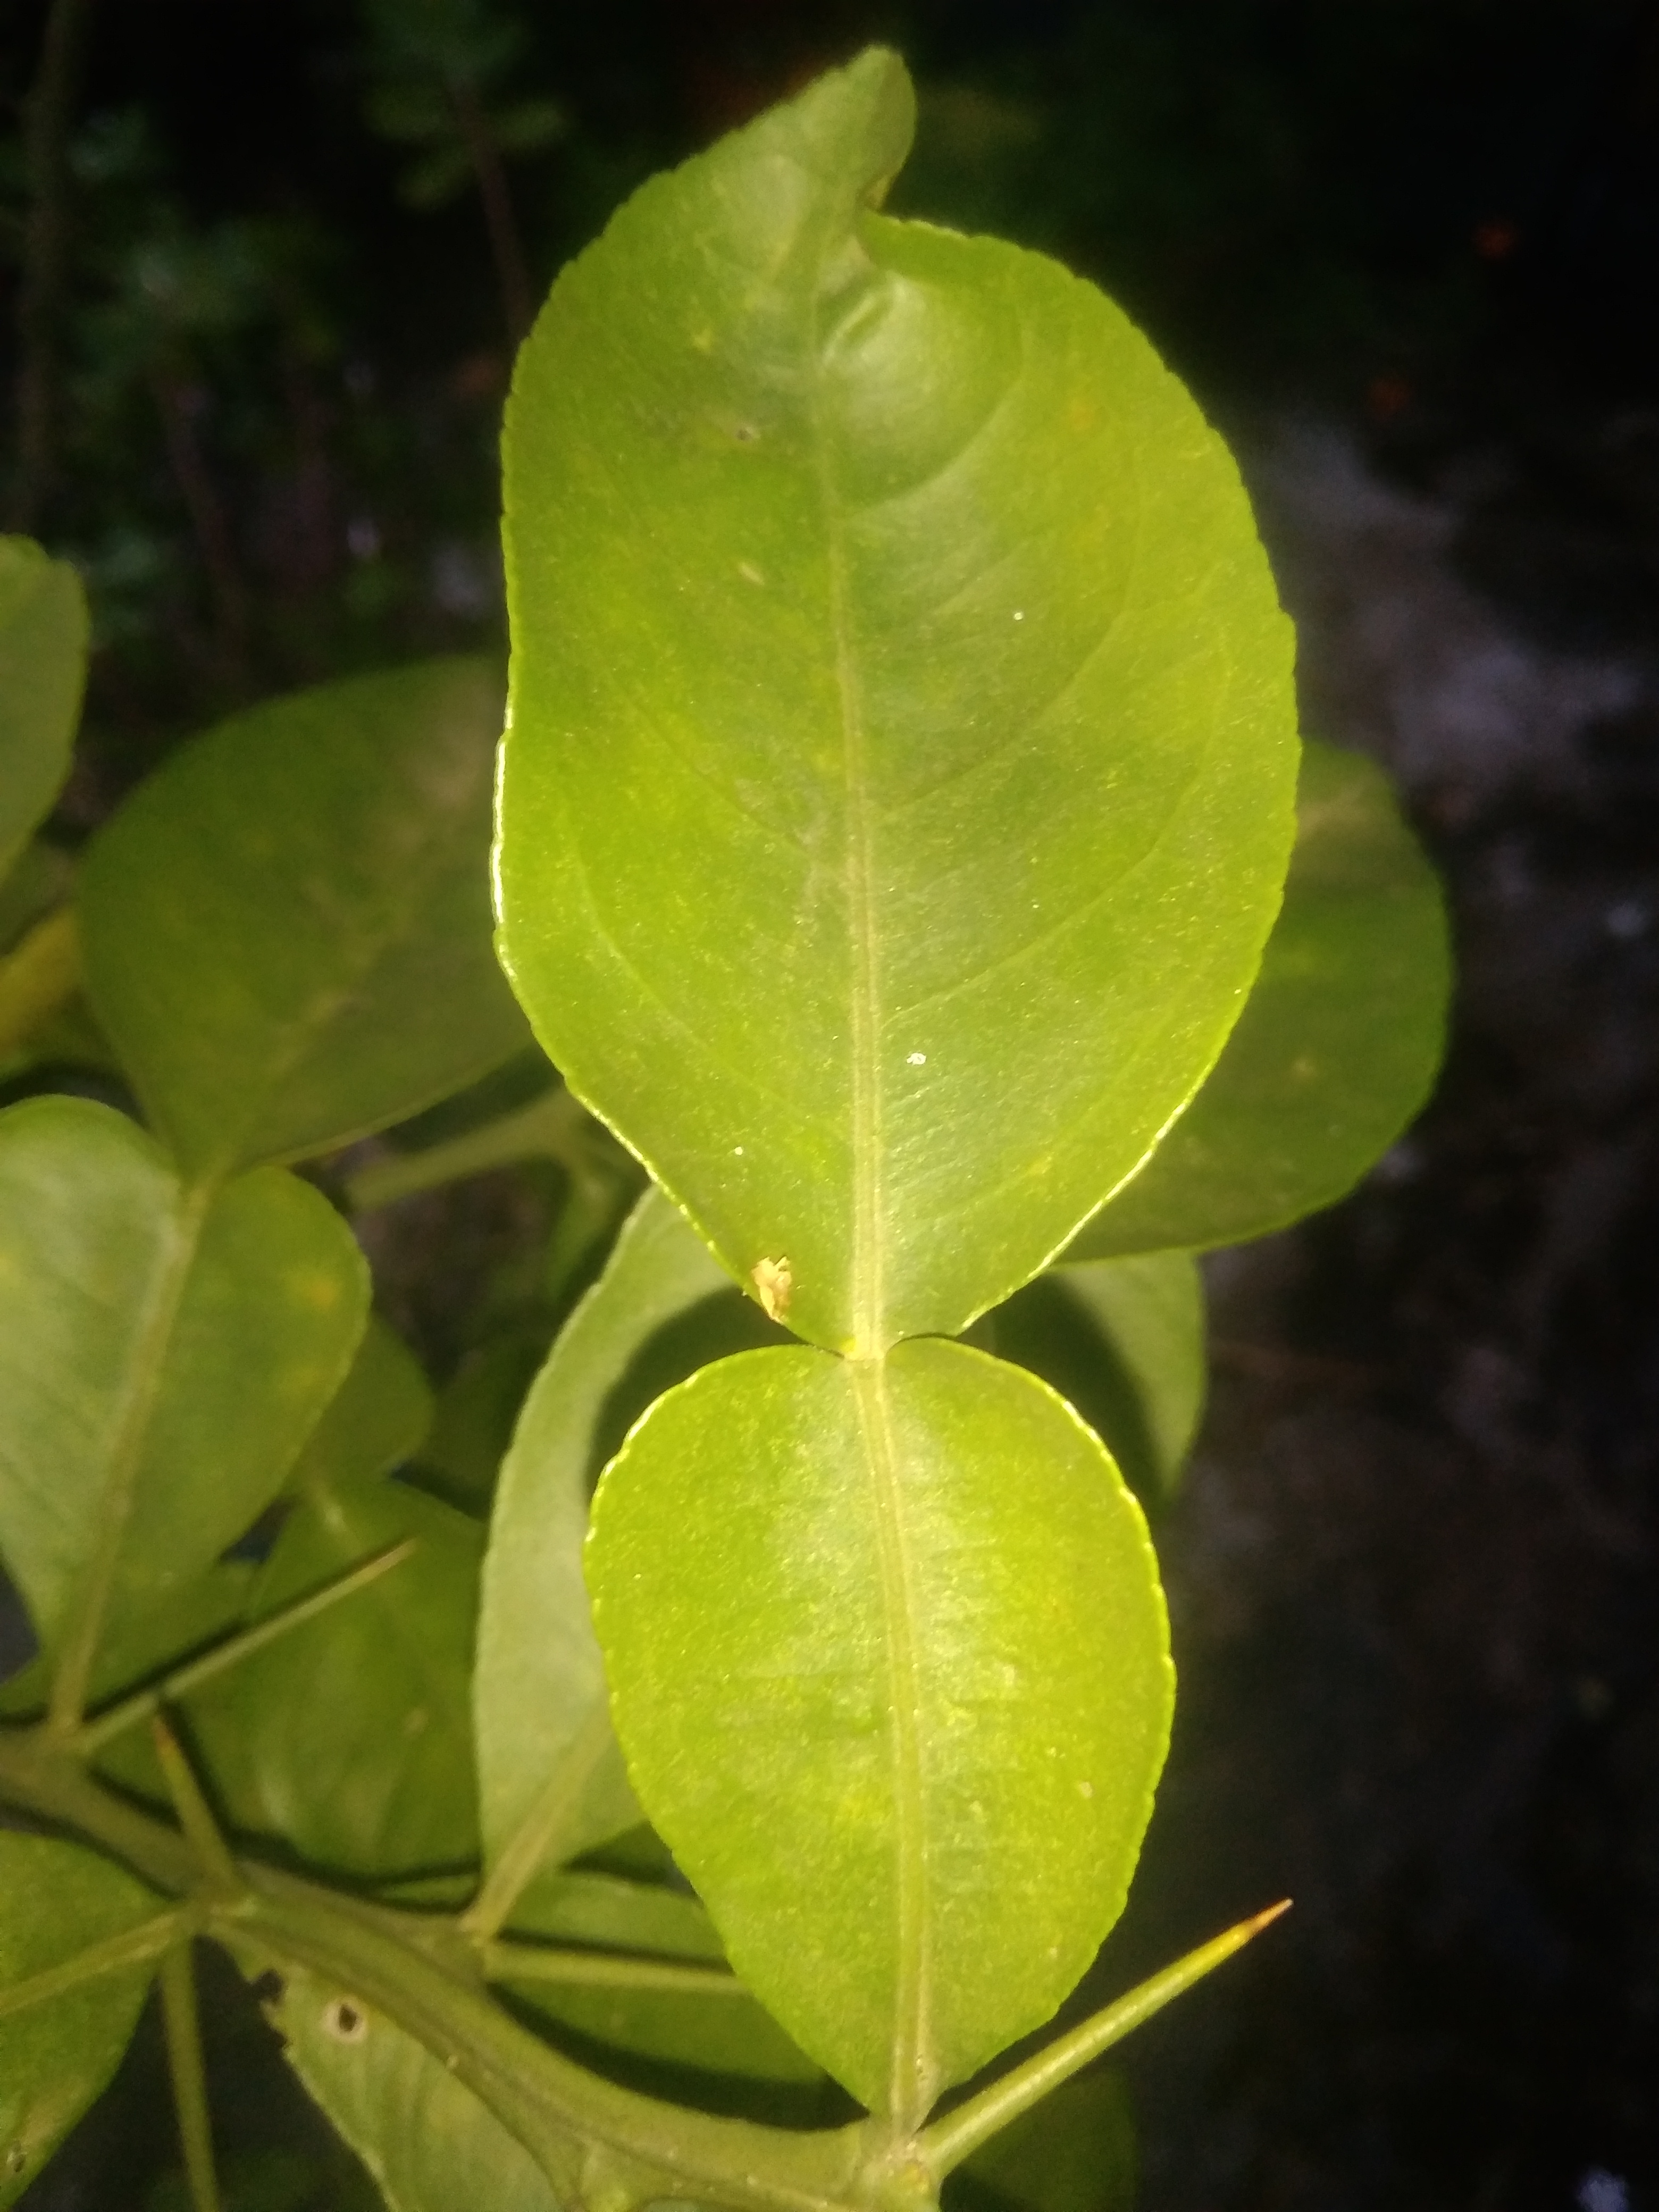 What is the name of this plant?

lemon
